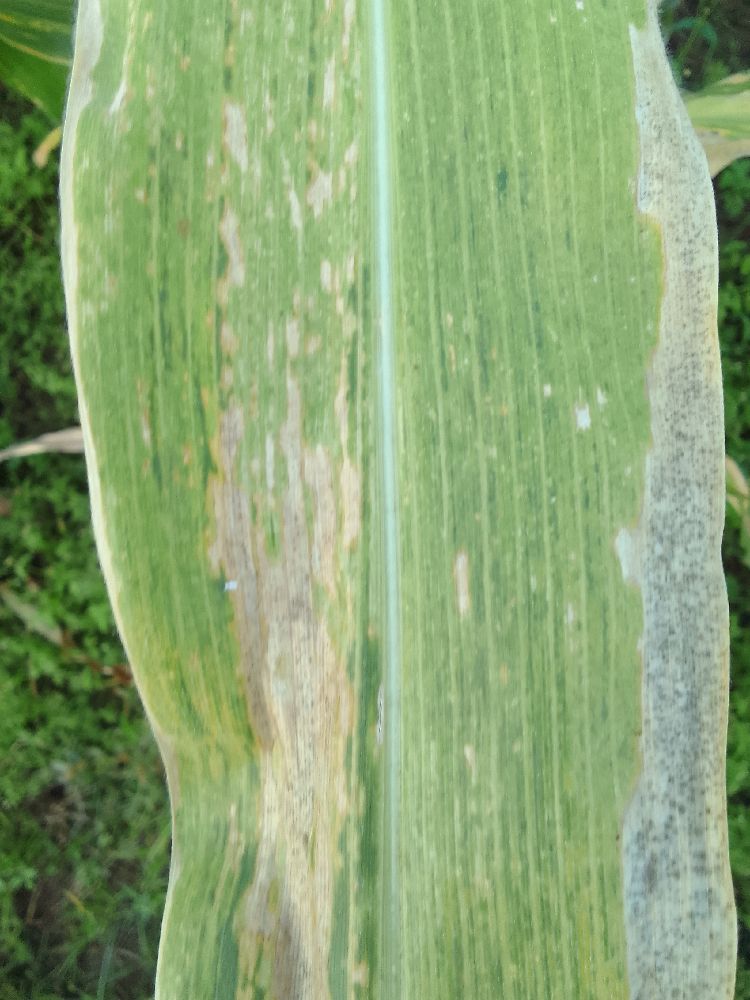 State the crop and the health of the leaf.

maize, maize lethal necrosis
